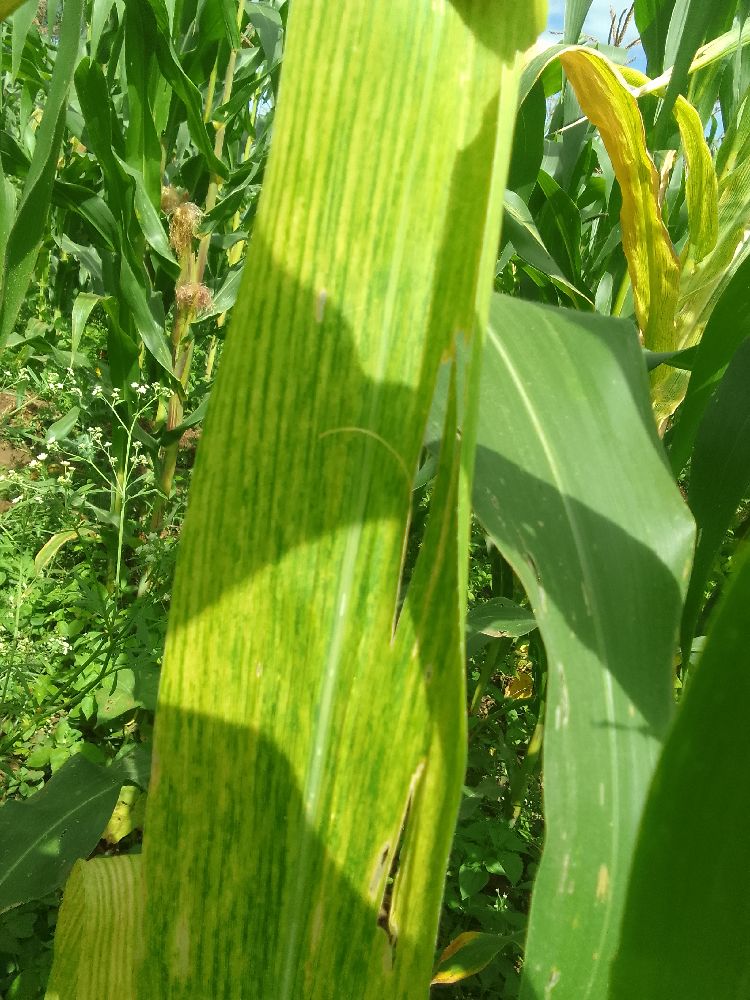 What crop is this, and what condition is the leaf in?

maize, maize lethal necrosis
